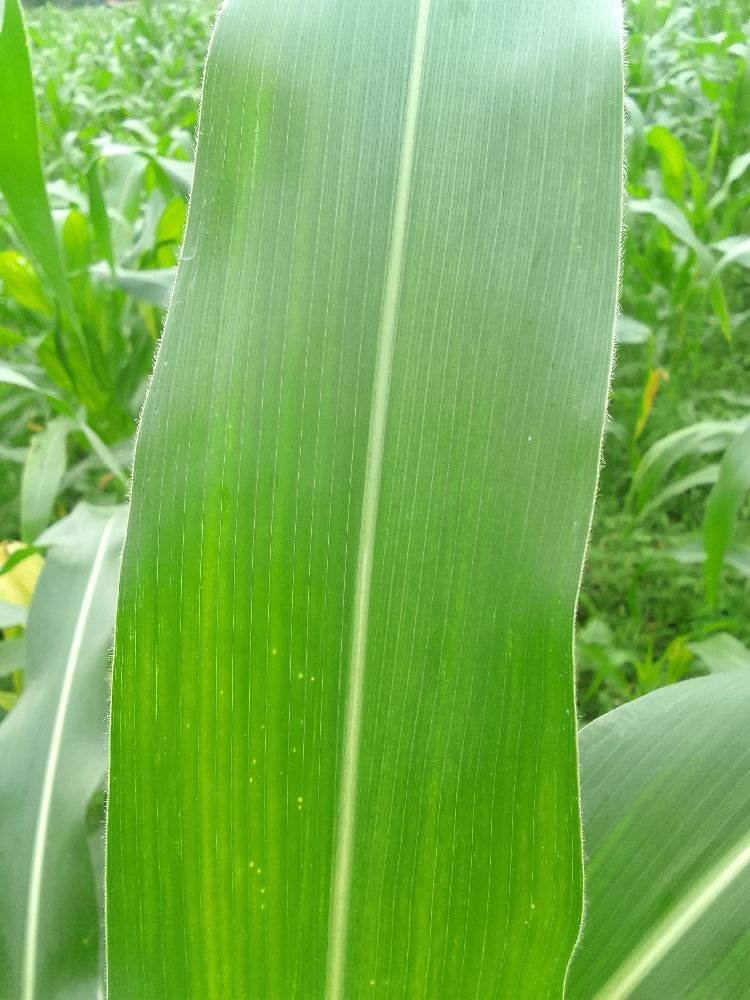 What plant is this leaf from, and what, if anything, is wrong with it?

maize, healthy
